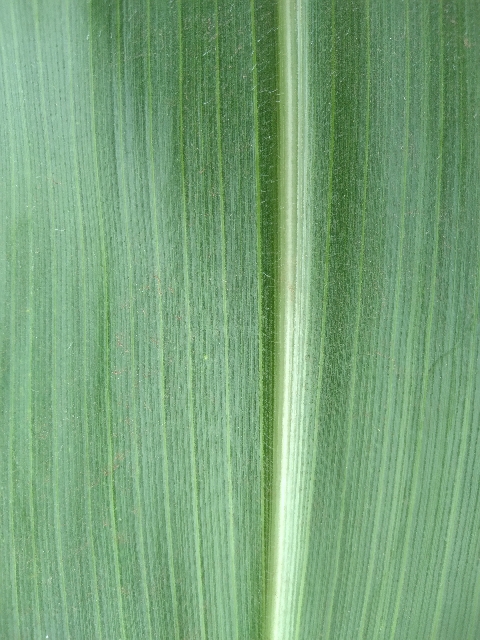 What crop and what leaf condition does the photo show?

maize, healthy
